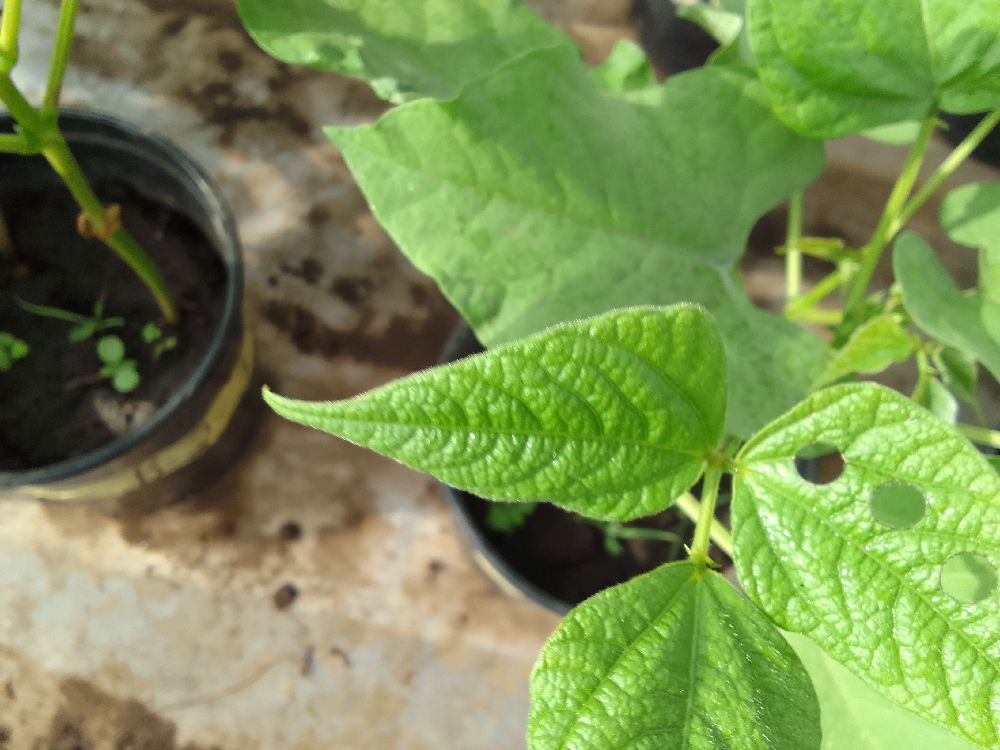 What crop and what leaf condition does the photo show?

common bean, healthy
